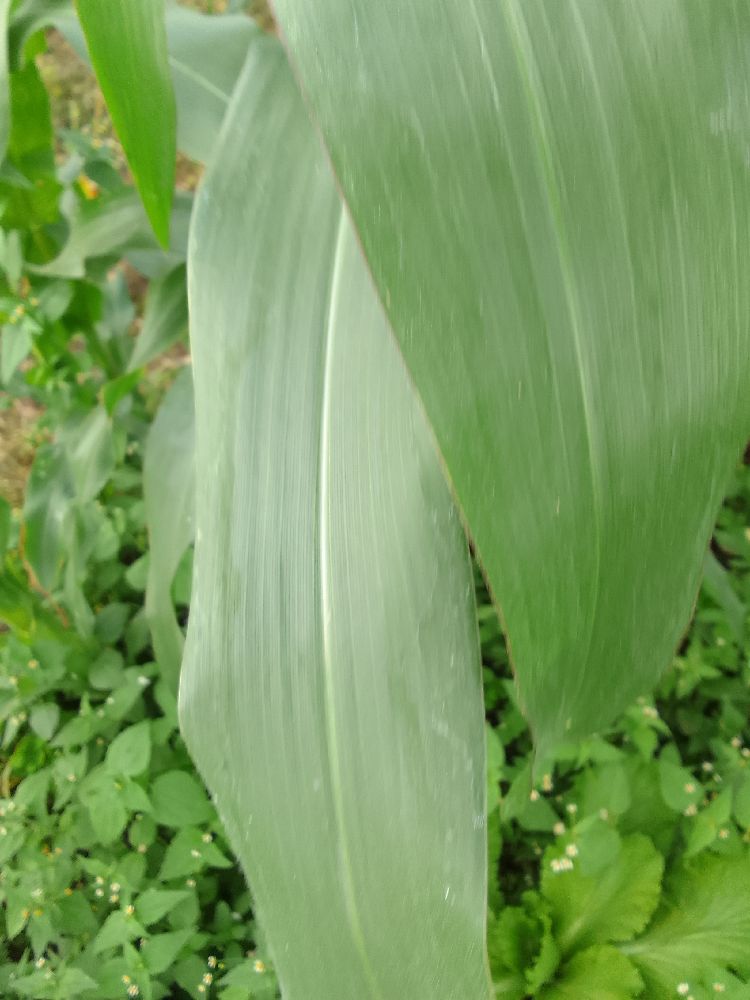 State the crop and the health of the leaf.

maize, healthy
